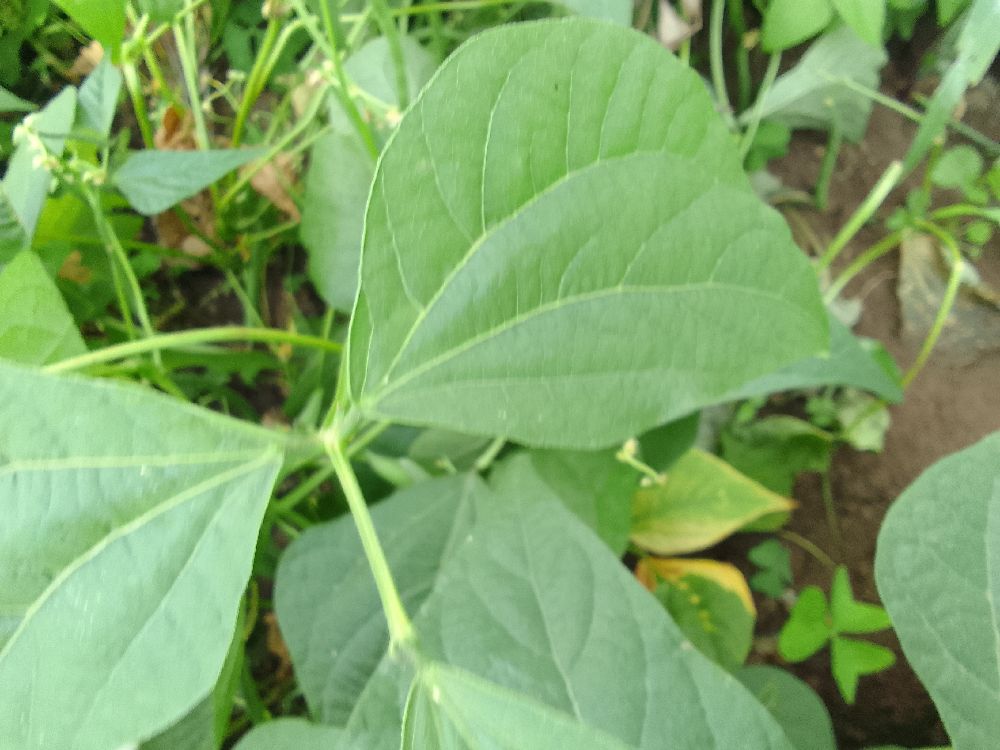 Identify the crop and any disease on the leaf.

common bean, healthy
